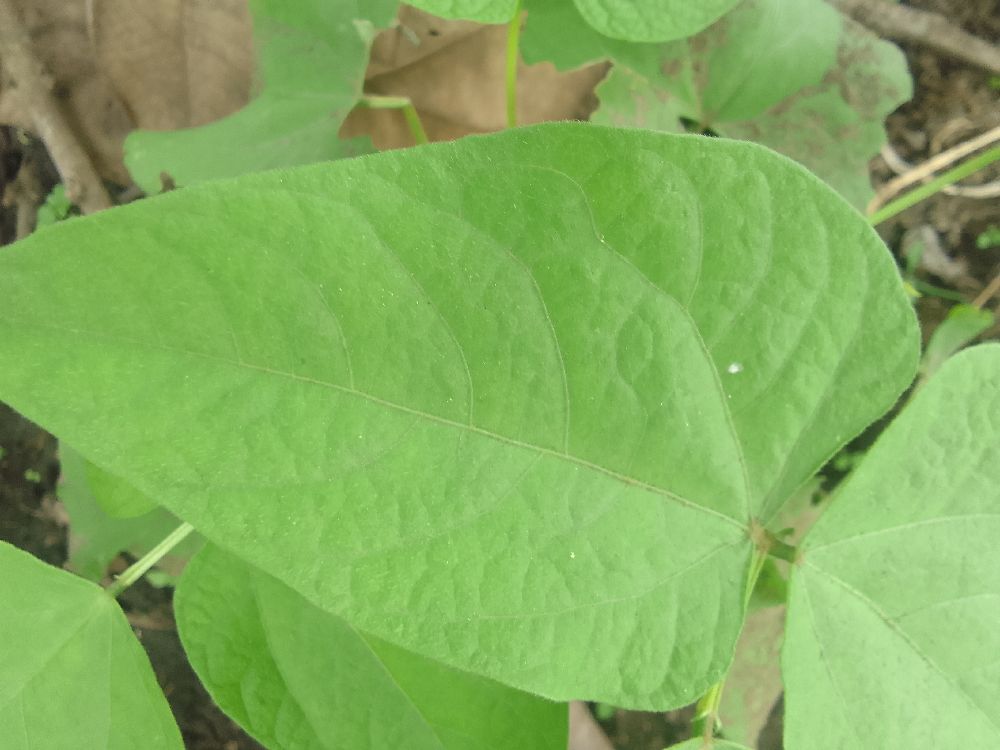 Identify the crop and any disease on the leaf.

common bean, healthy
